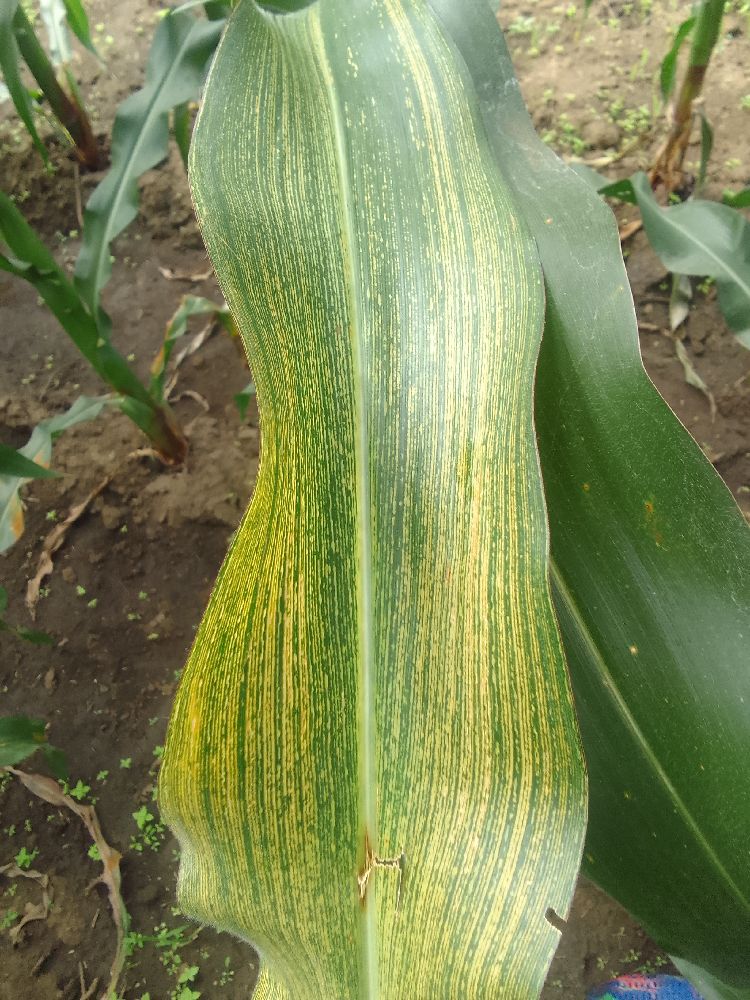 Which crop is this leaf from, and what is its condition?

maize, maize streak virus
